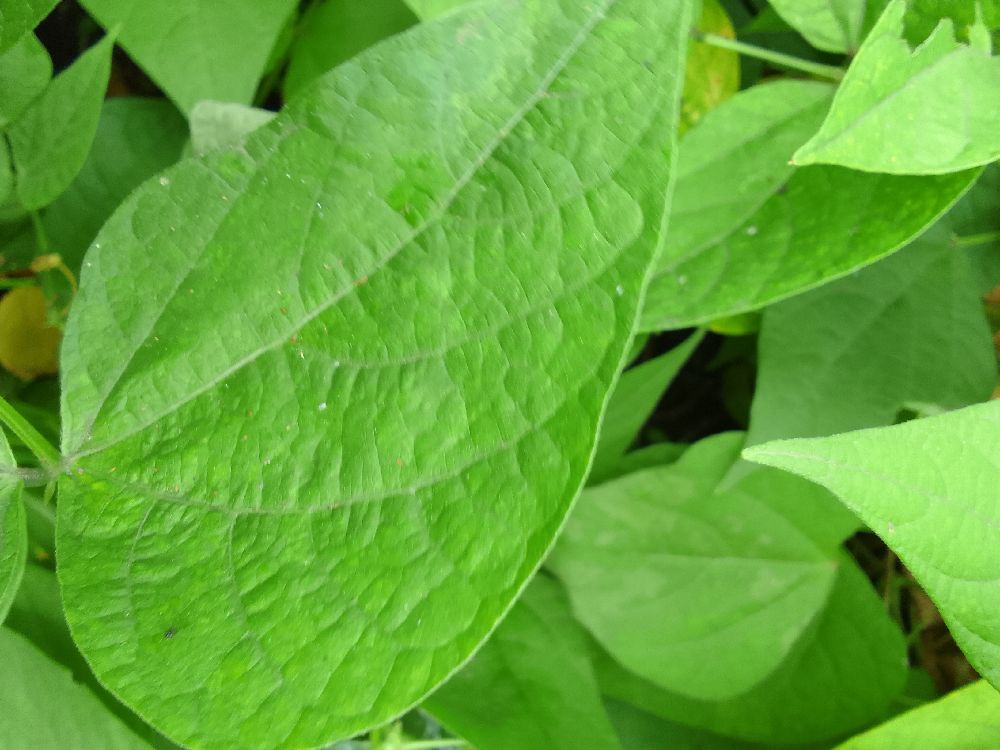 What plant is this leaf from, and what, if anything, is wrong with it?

common bean, healthy
